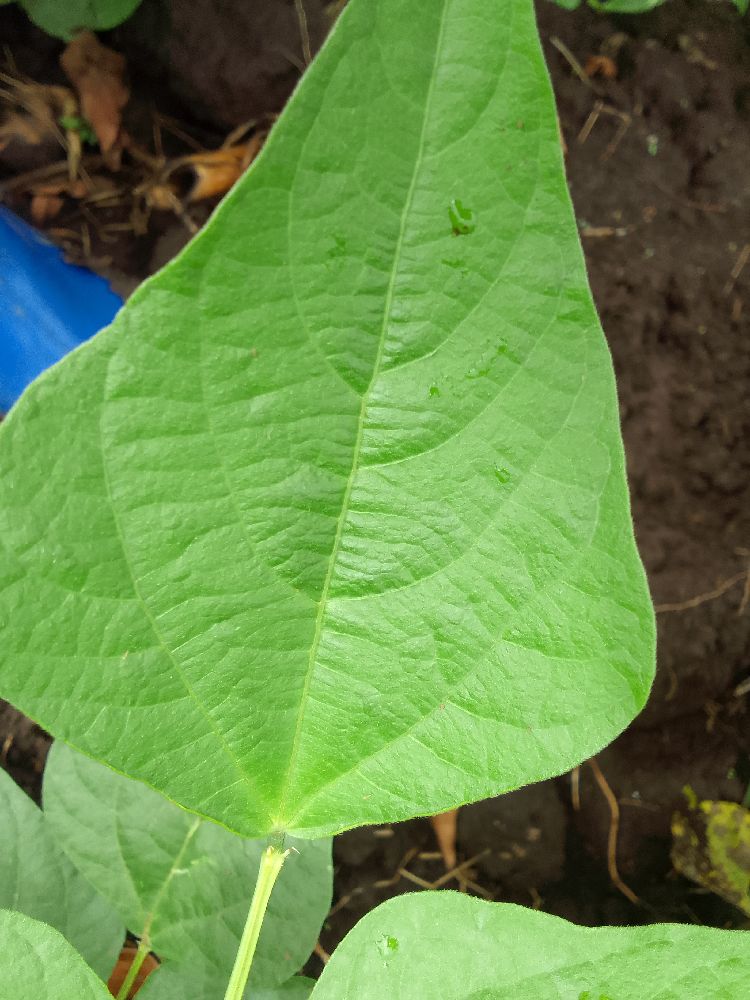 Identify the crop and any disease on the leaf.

common bean, healthy
